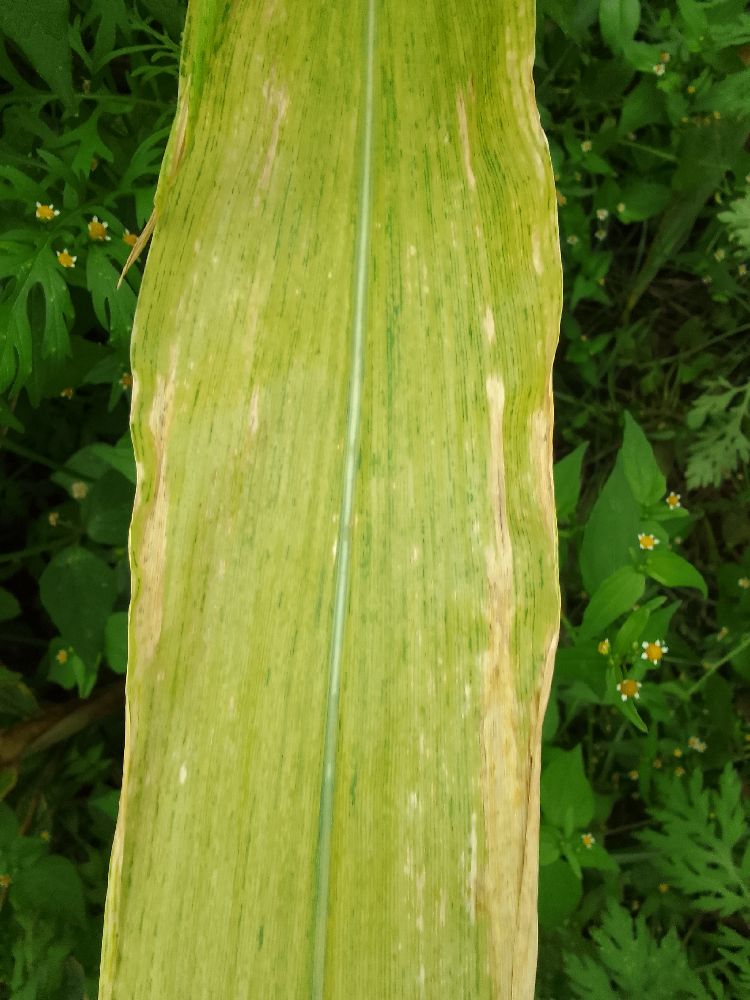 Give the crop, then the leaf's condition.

maize, maize lethal necrosis
